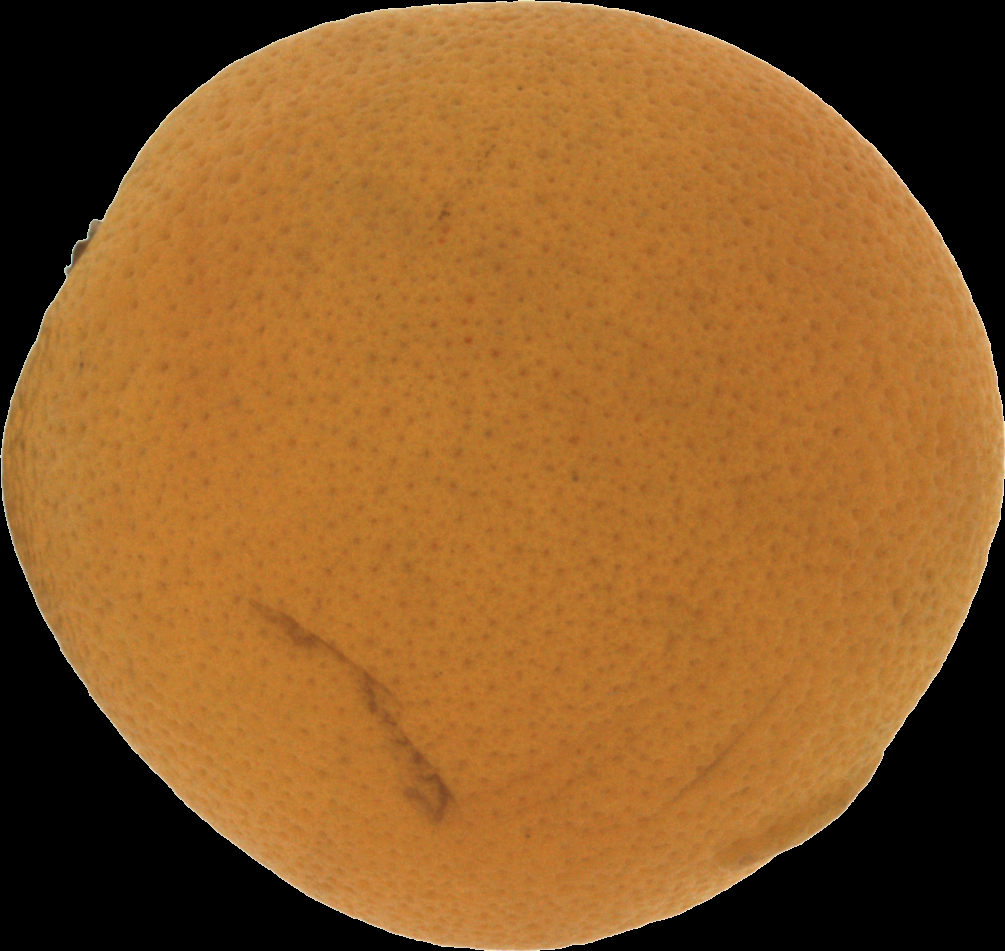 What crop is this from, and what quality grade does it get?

orange, bad
